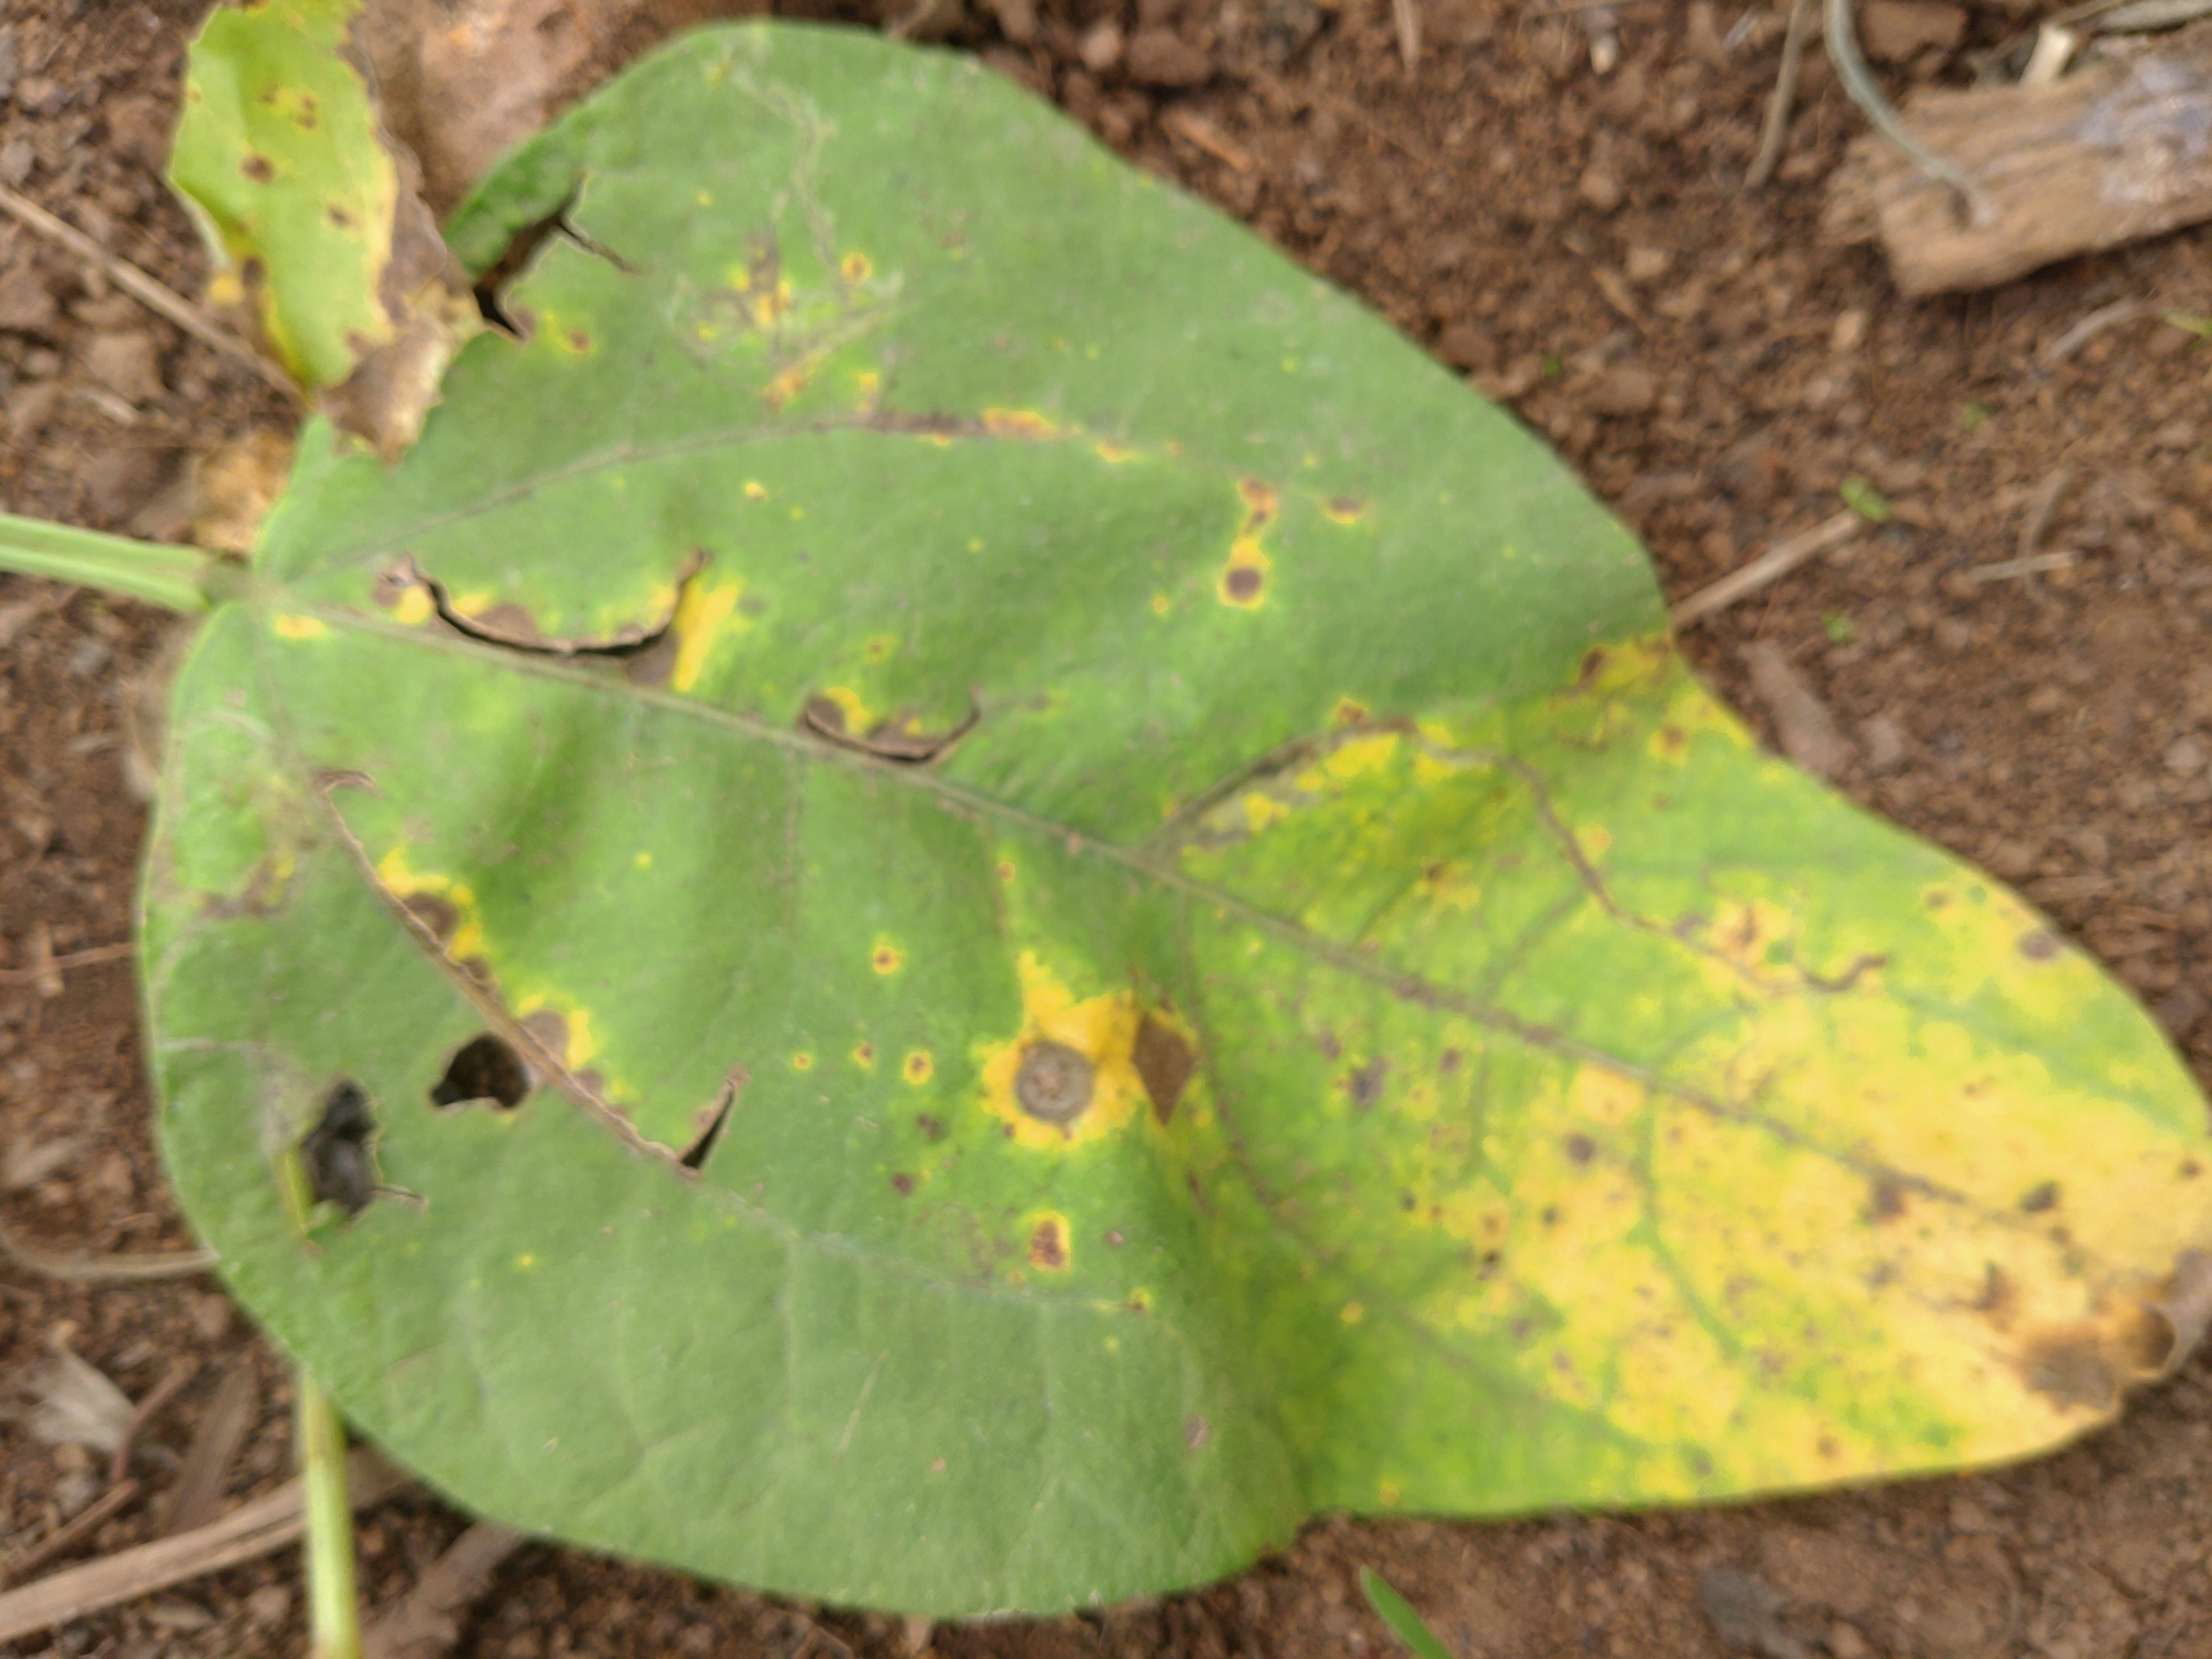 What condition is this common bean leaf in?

rust
